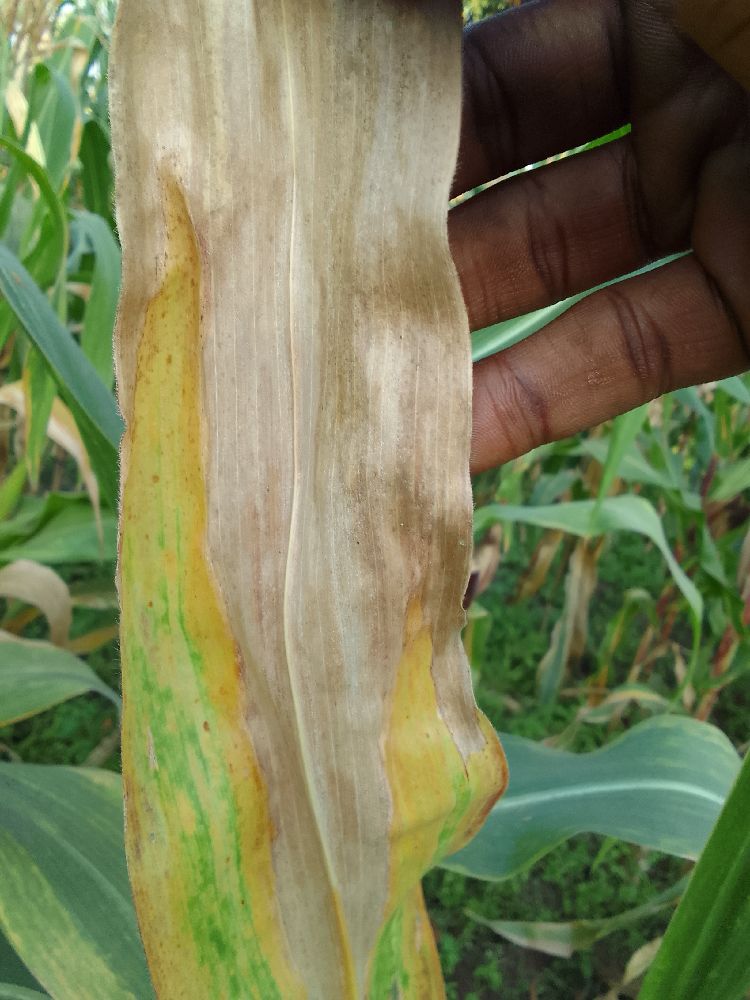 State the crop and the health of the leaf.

maize, maize lethal necrosis
